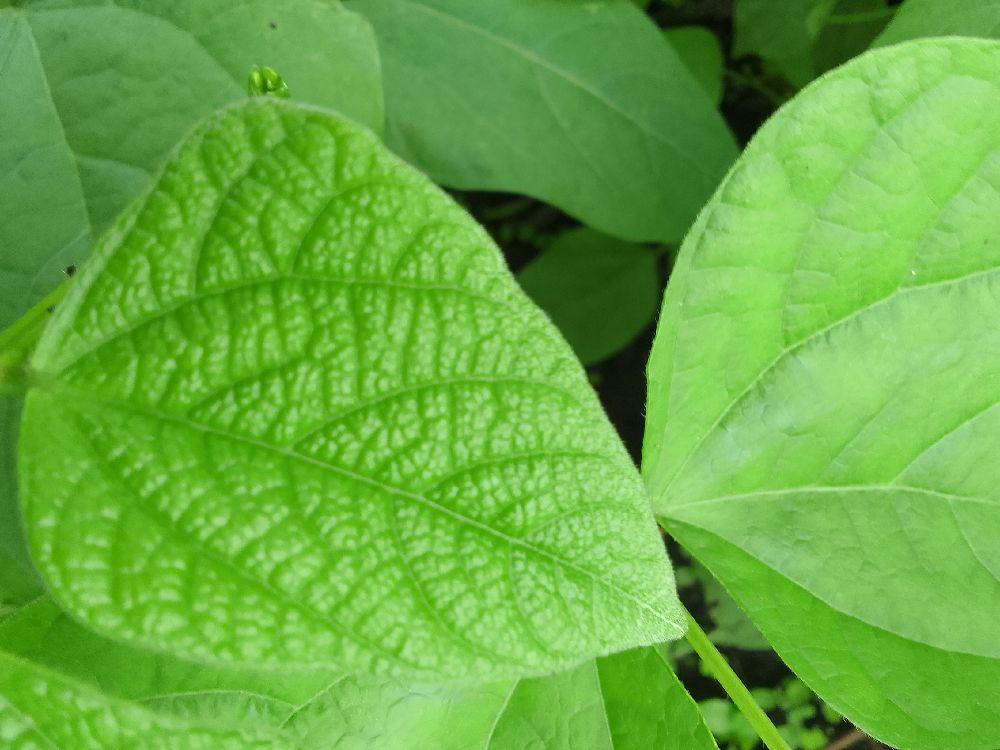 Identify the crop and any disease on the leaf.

common bean, healthy
